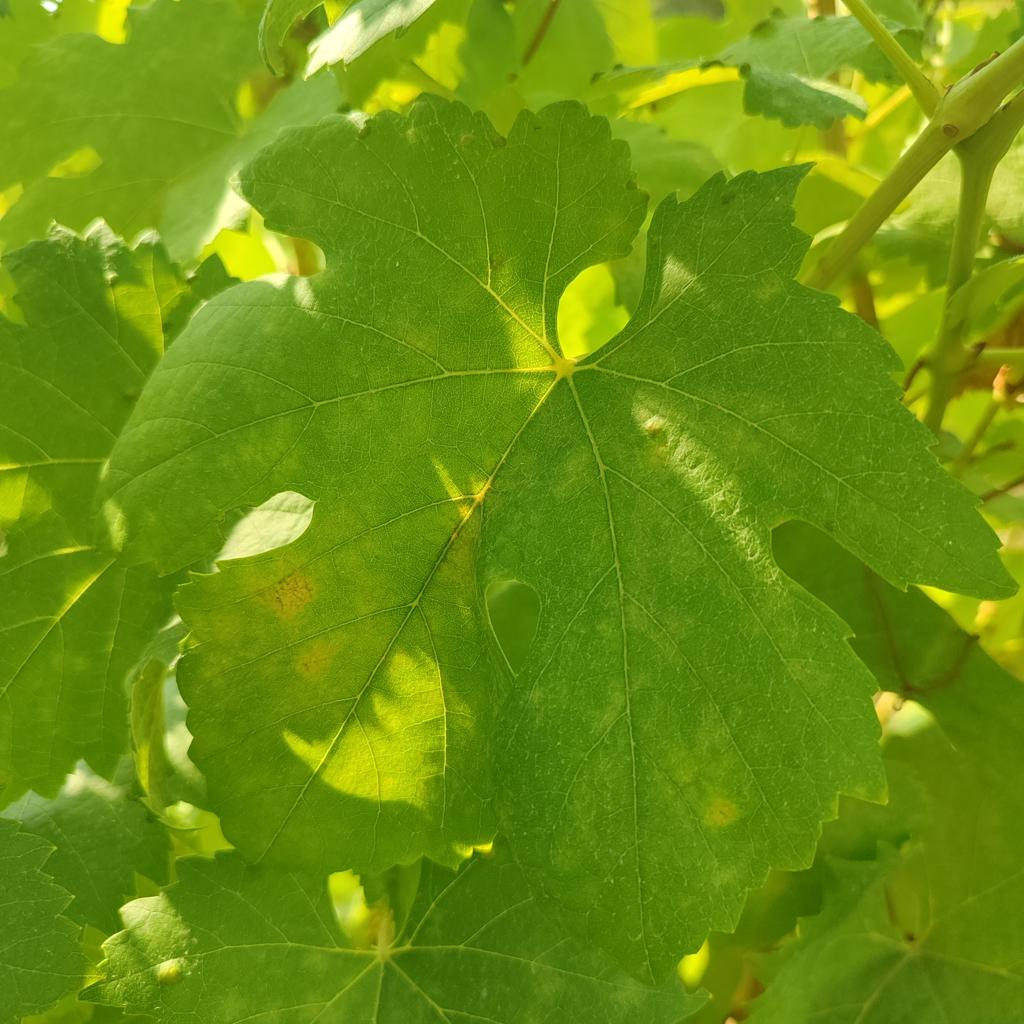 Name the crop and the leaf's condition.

grapevine, healthy
